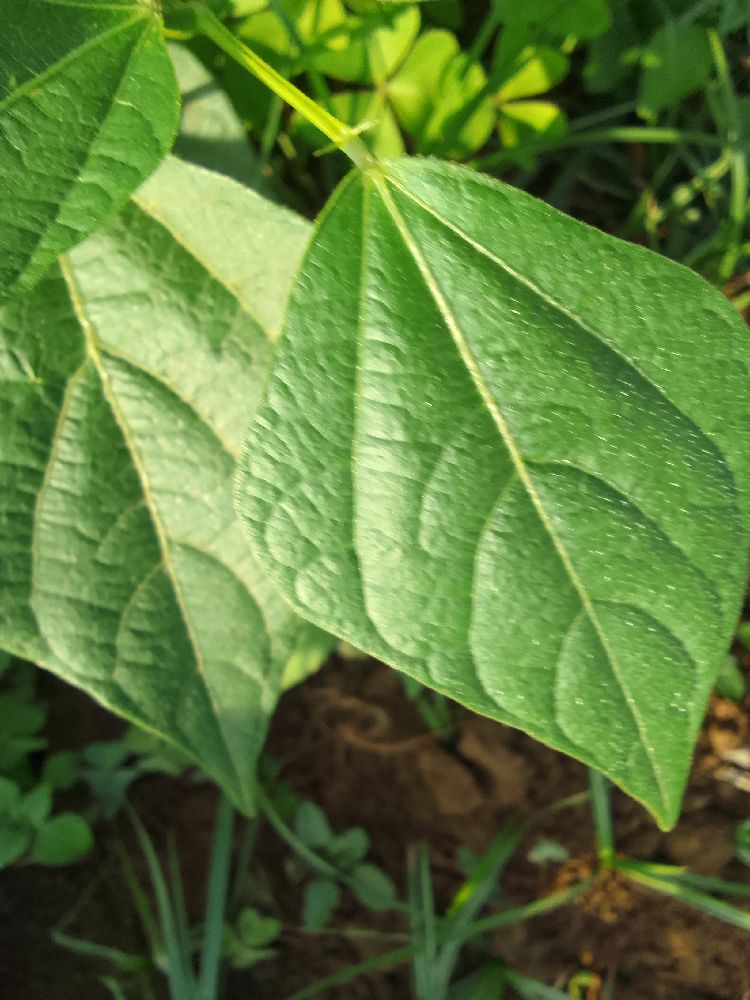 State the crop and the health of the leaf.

common bean, healthy
